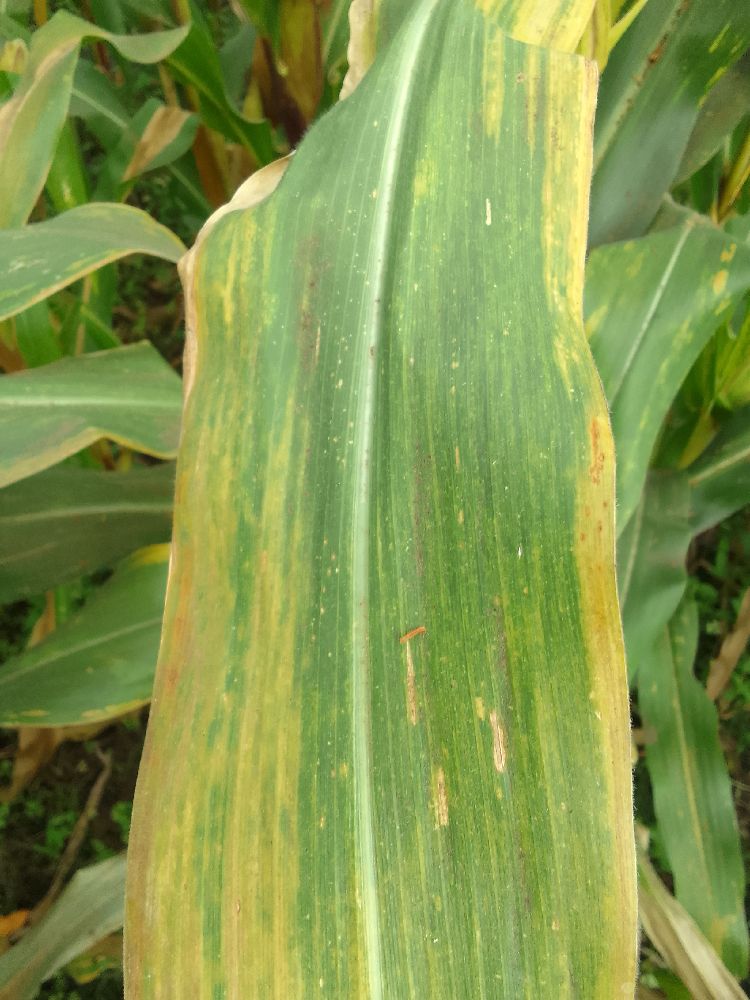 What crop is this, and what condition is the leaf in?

maize, maize lethal necrosis
